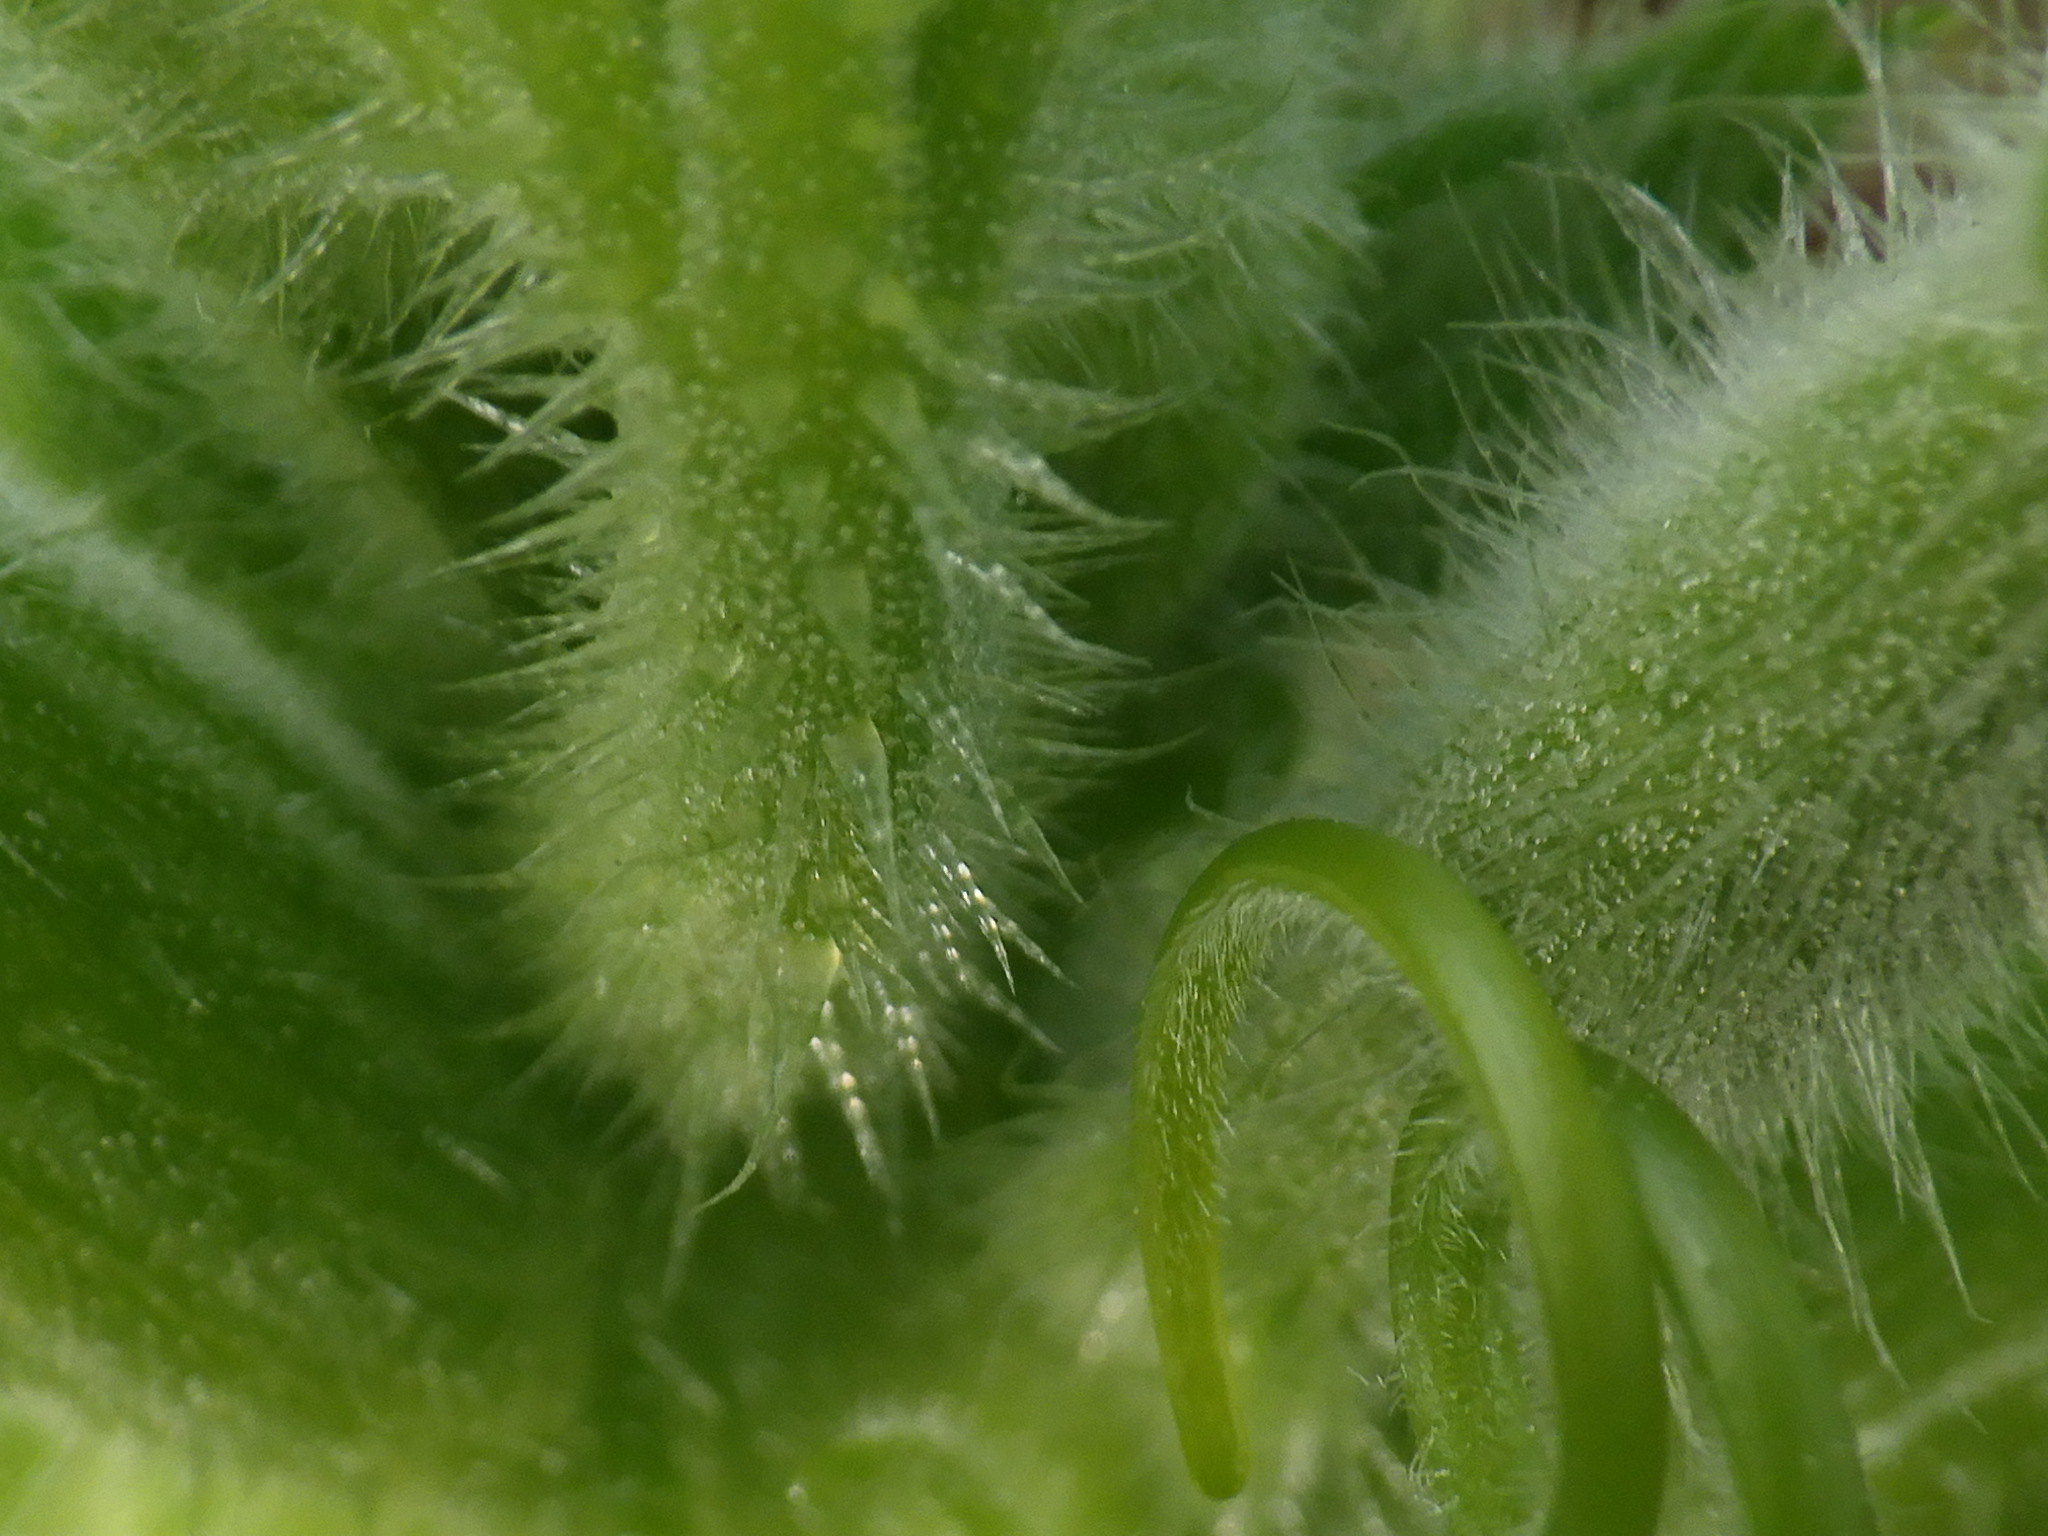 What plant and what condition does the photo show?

zucchini, healthy
